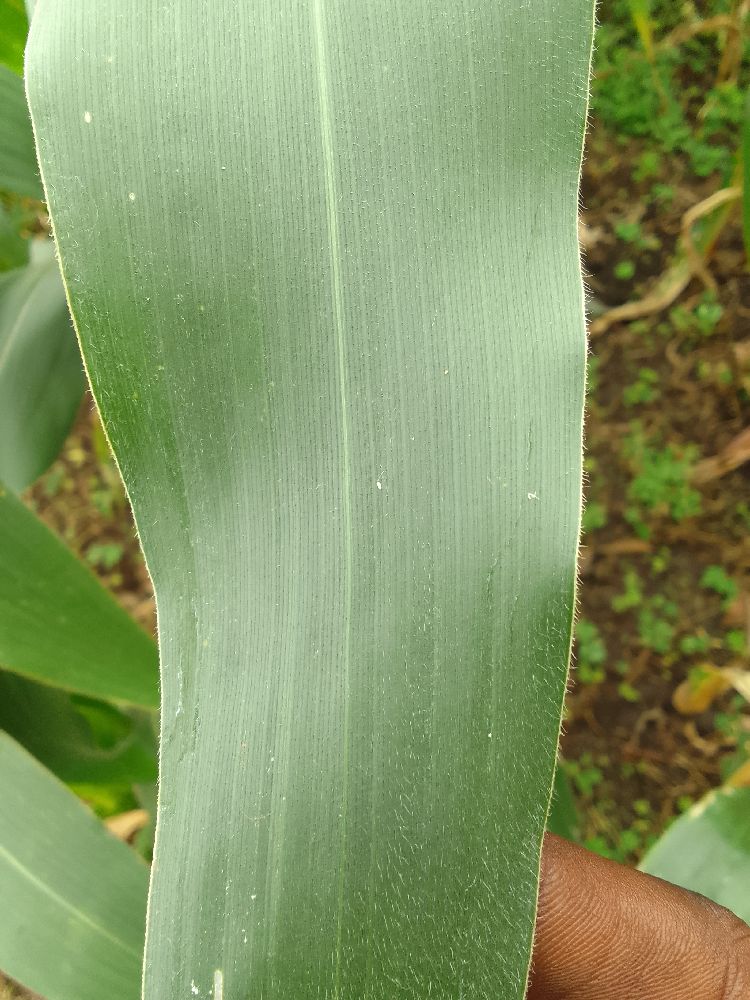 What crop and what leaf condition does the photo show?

maize, healthy
